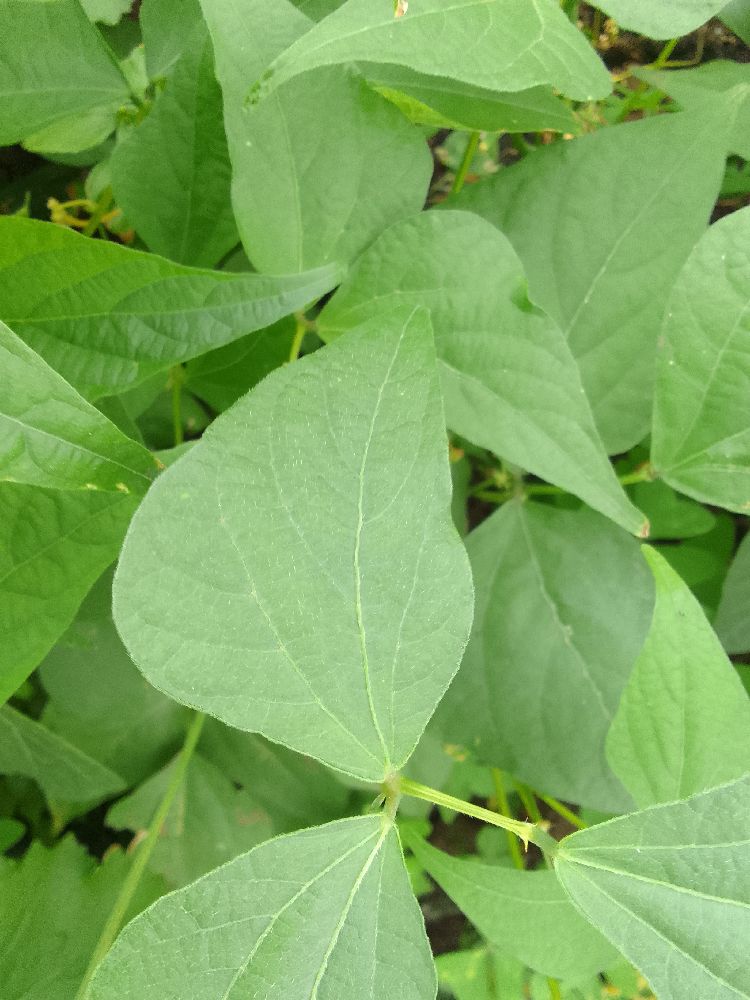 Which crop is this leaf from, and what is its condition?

common bean, healthy
